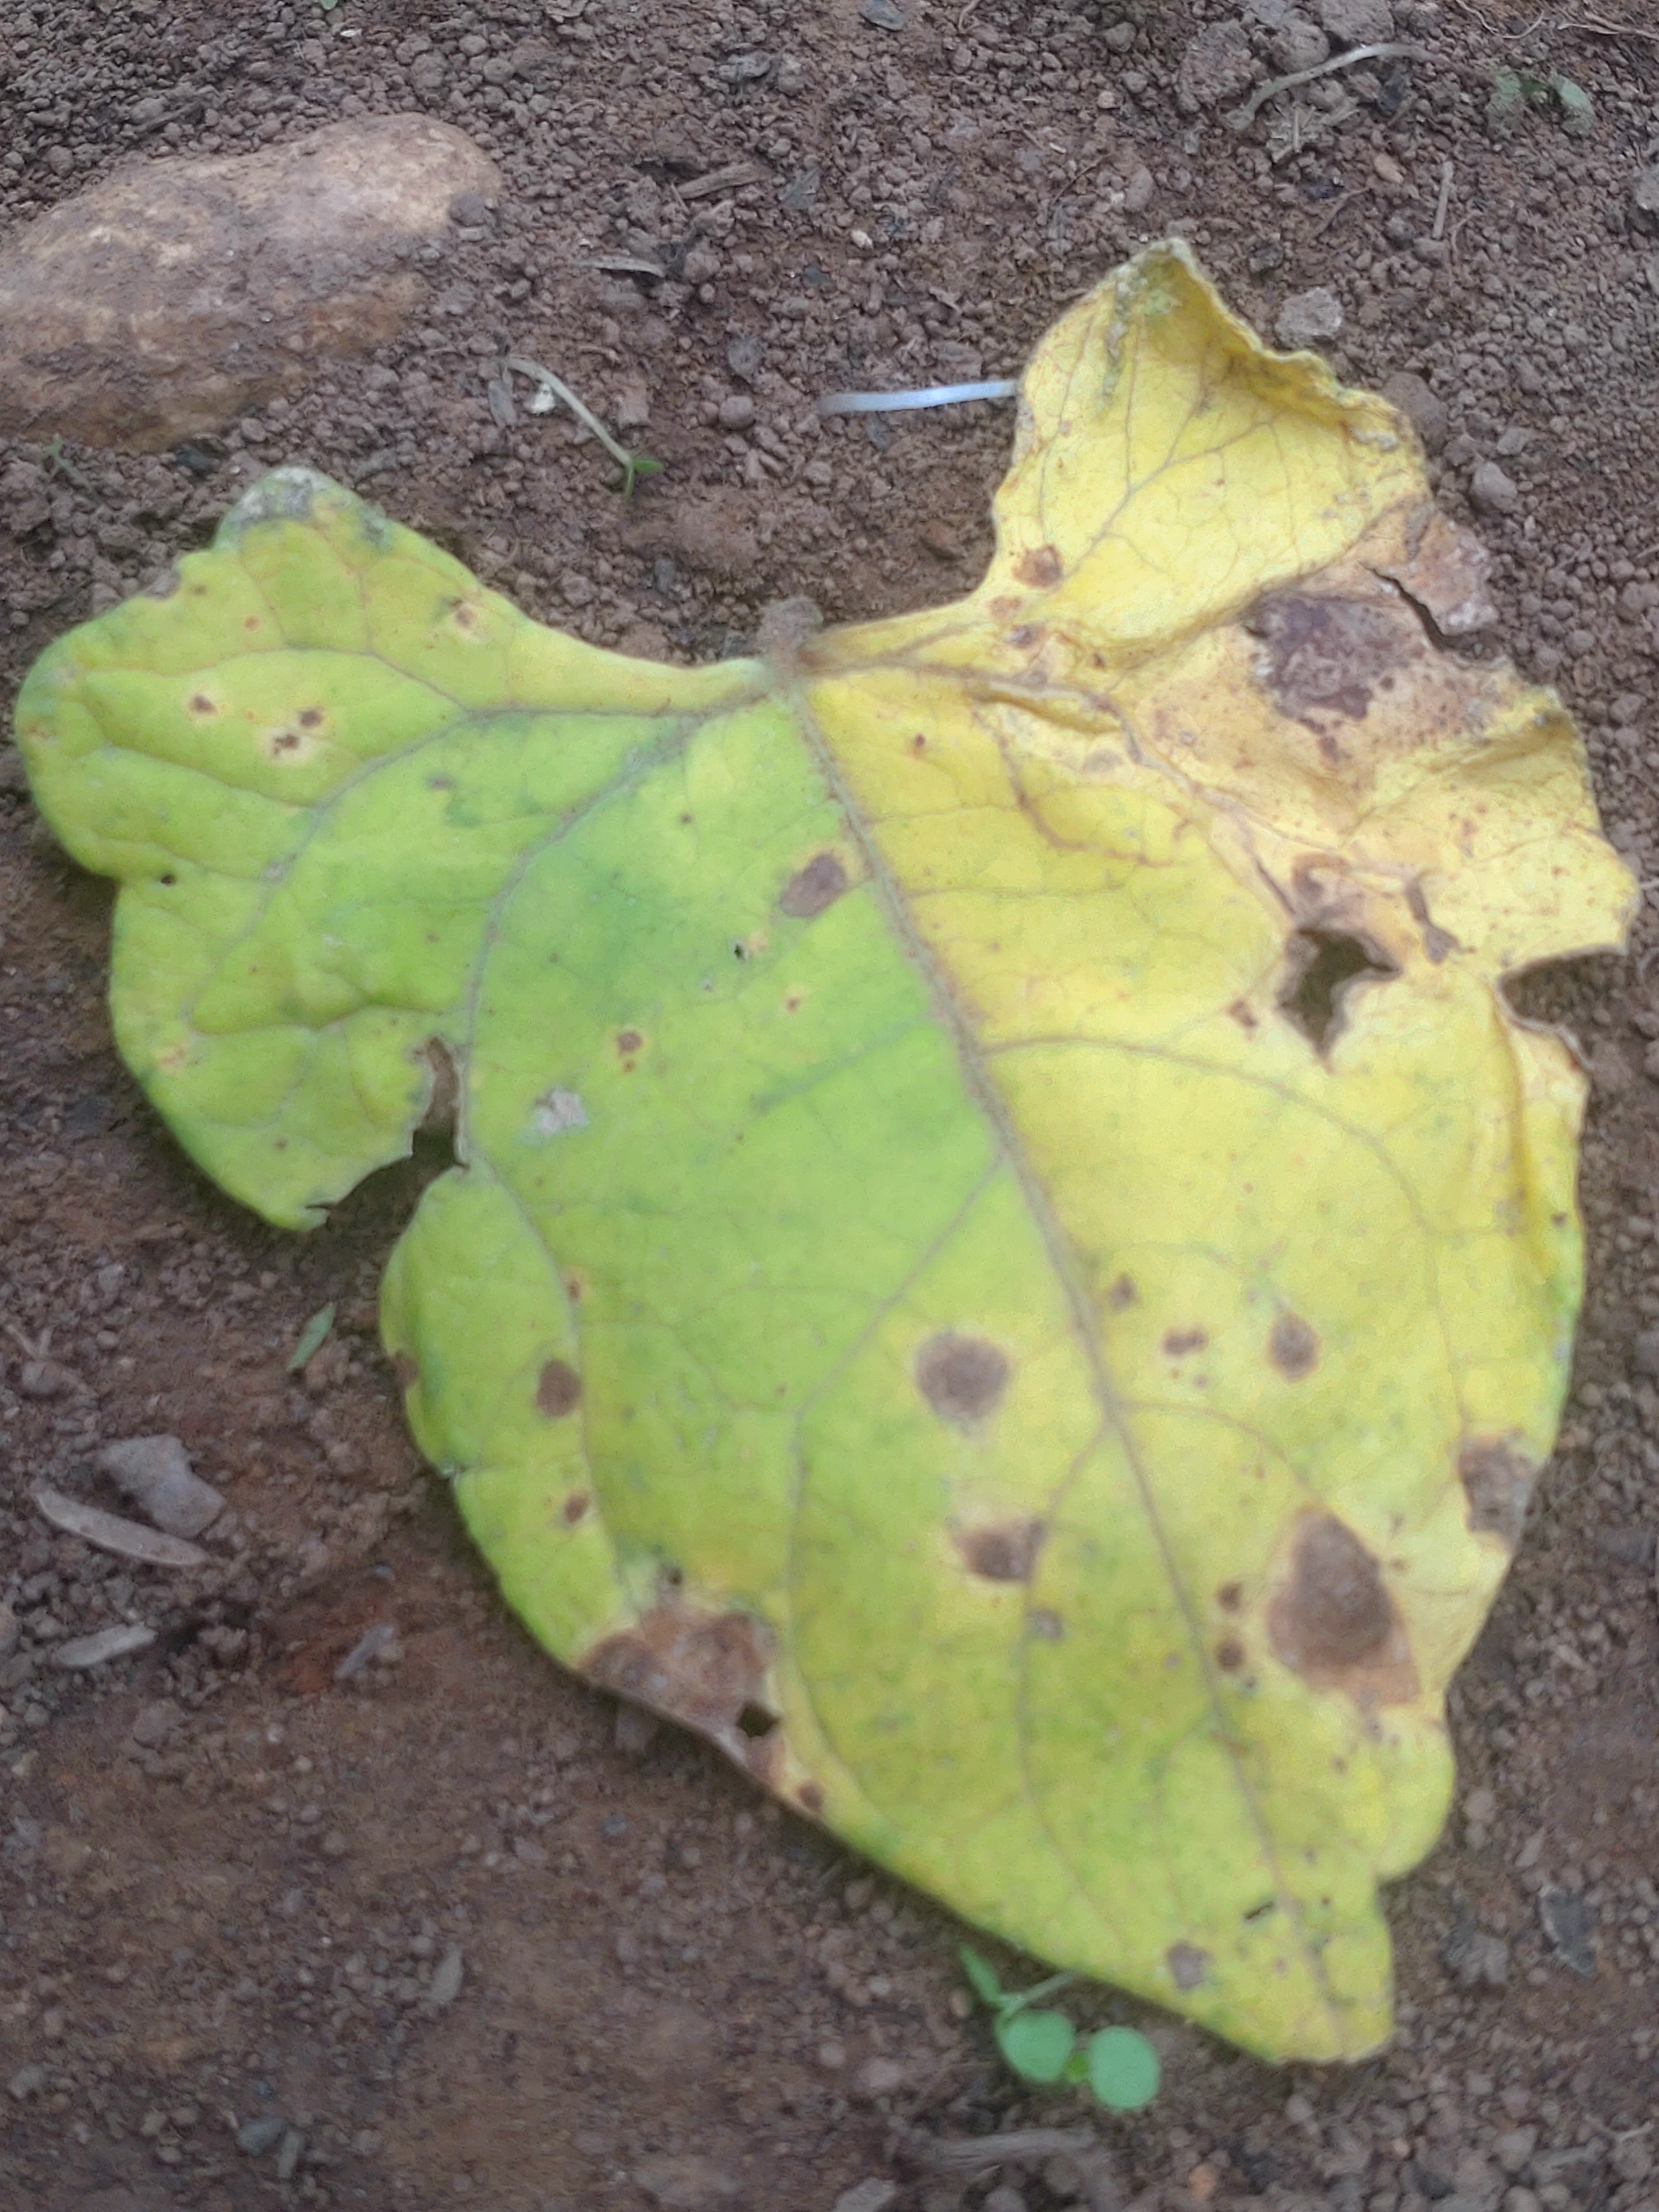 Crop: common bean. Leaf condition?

anthracnose
